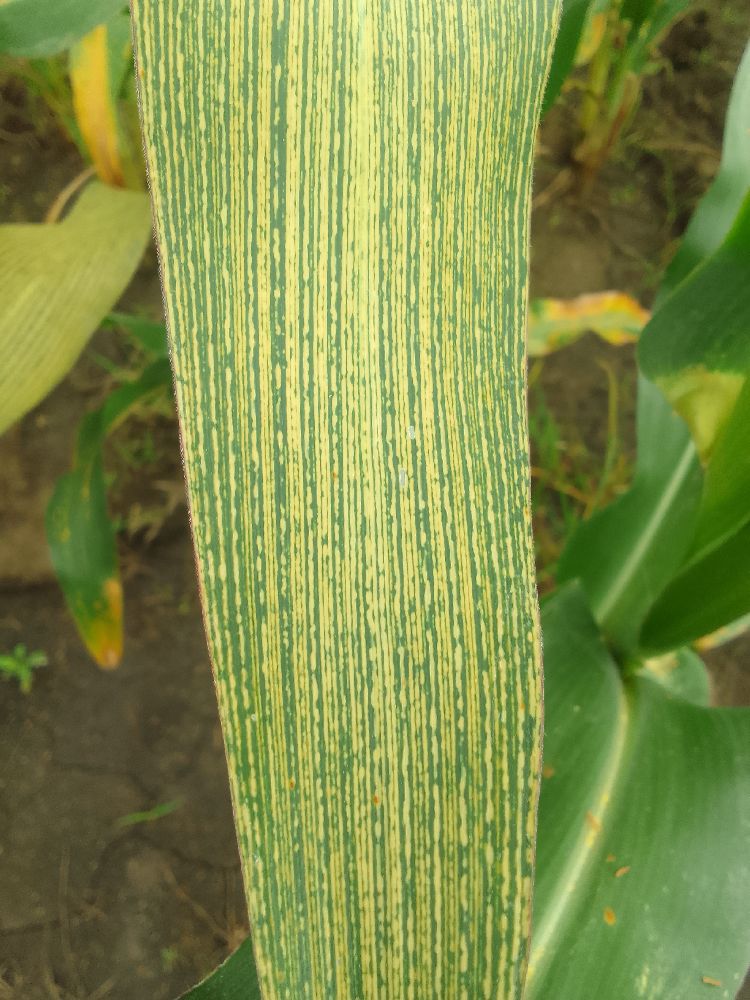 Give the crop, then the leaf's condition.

maize, maize streak virus
